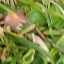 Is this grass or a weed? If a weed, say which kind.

grass
